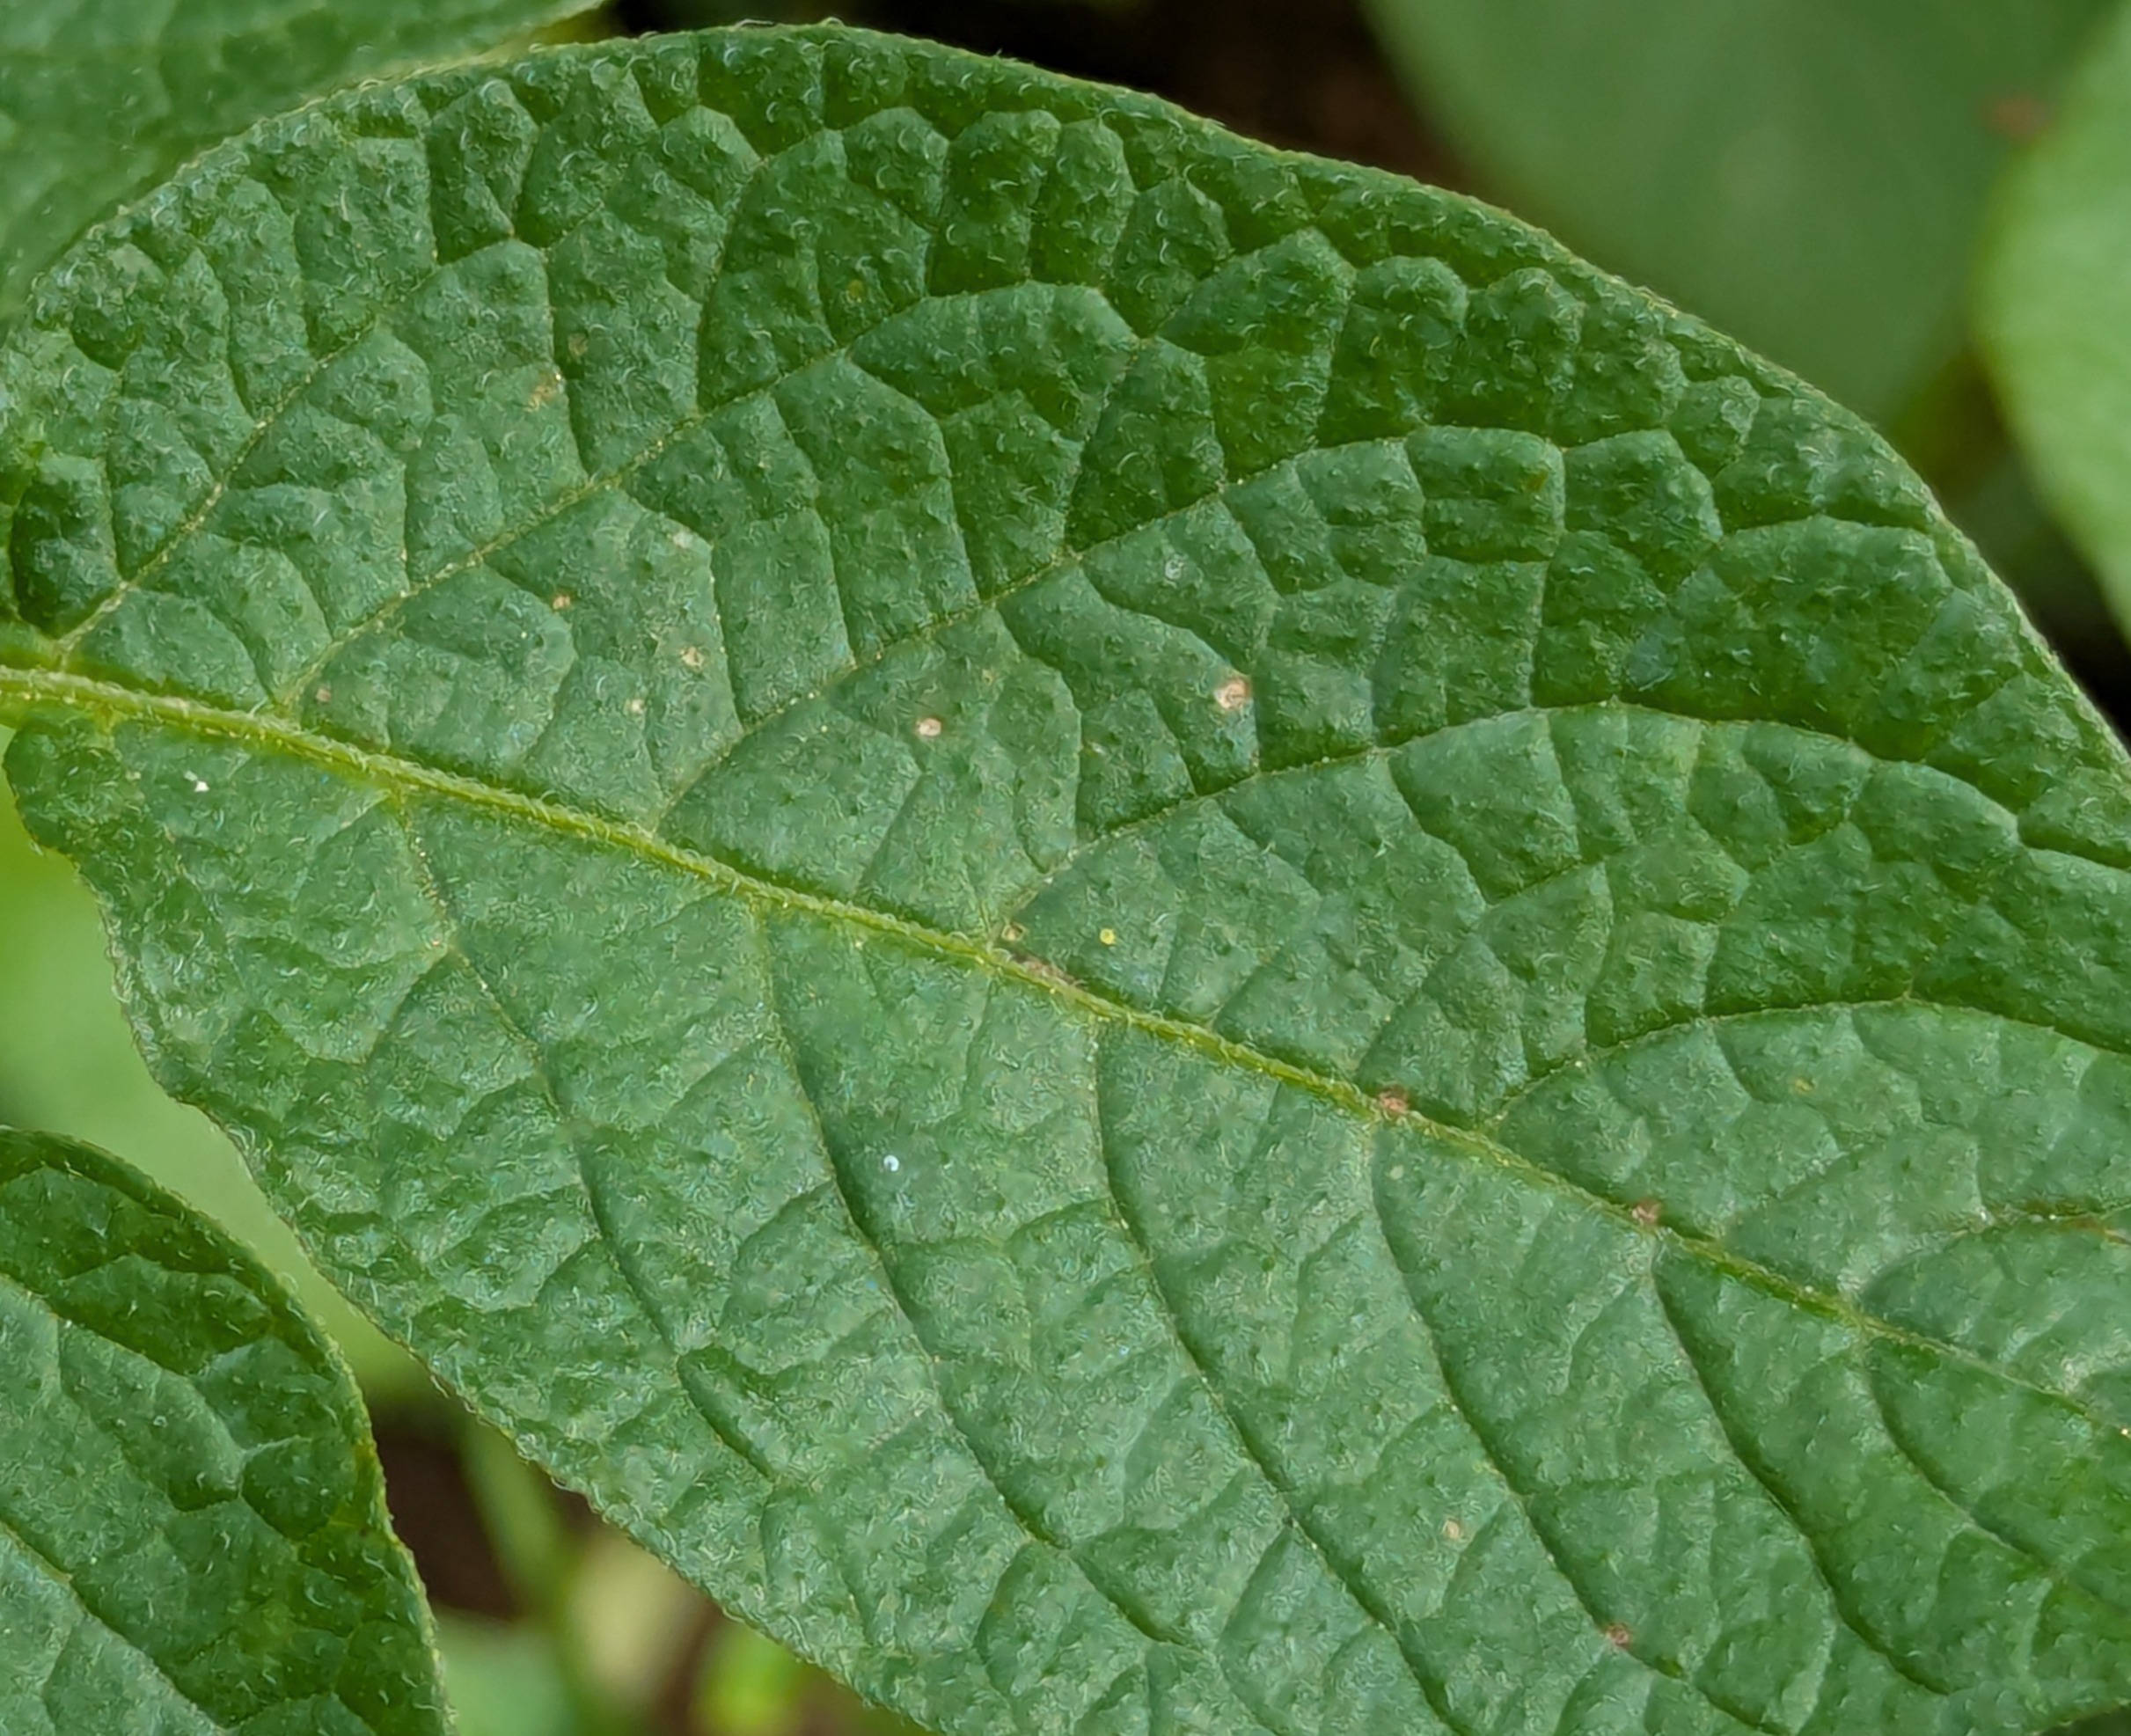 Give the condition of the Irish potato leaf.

healthy
